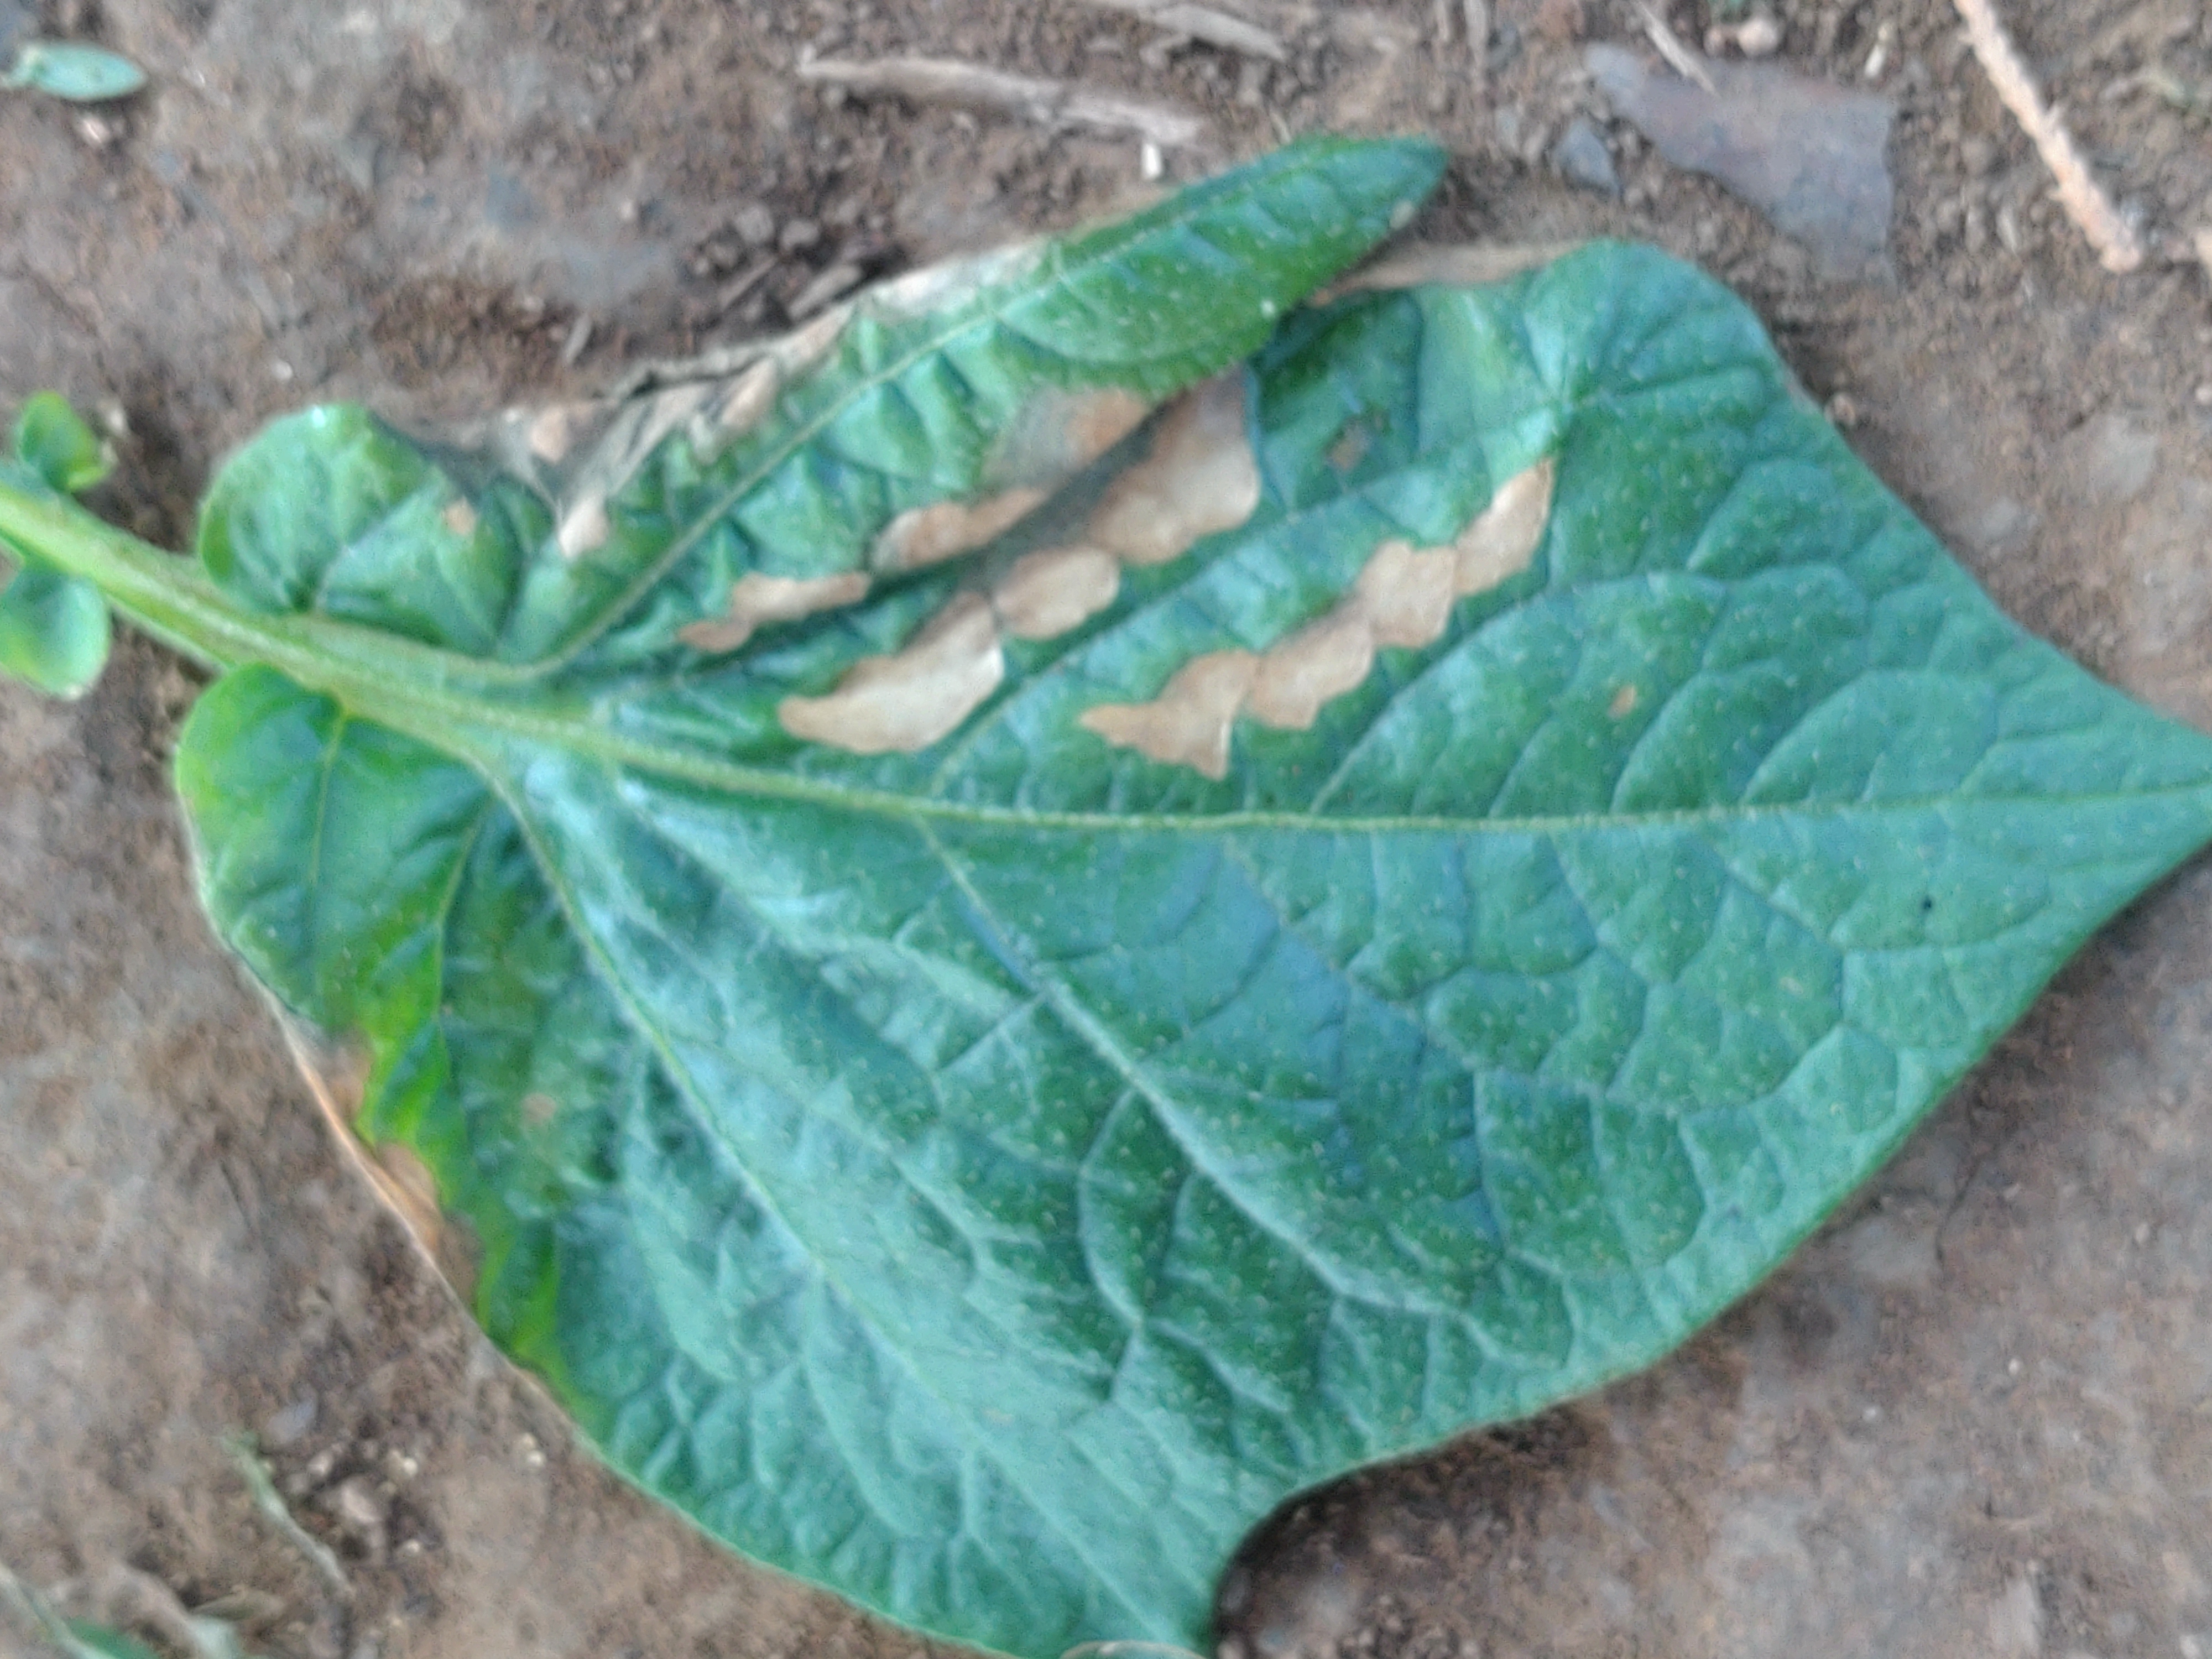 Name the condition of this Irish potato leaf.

early blight
